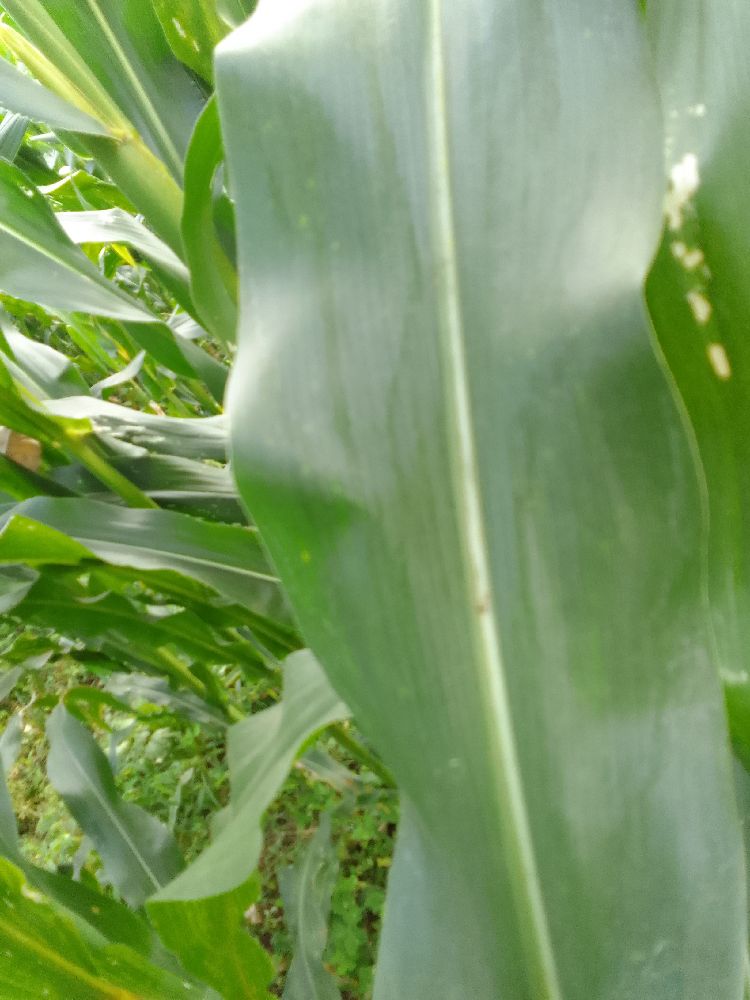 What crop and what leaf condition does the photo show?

maize, healthy
